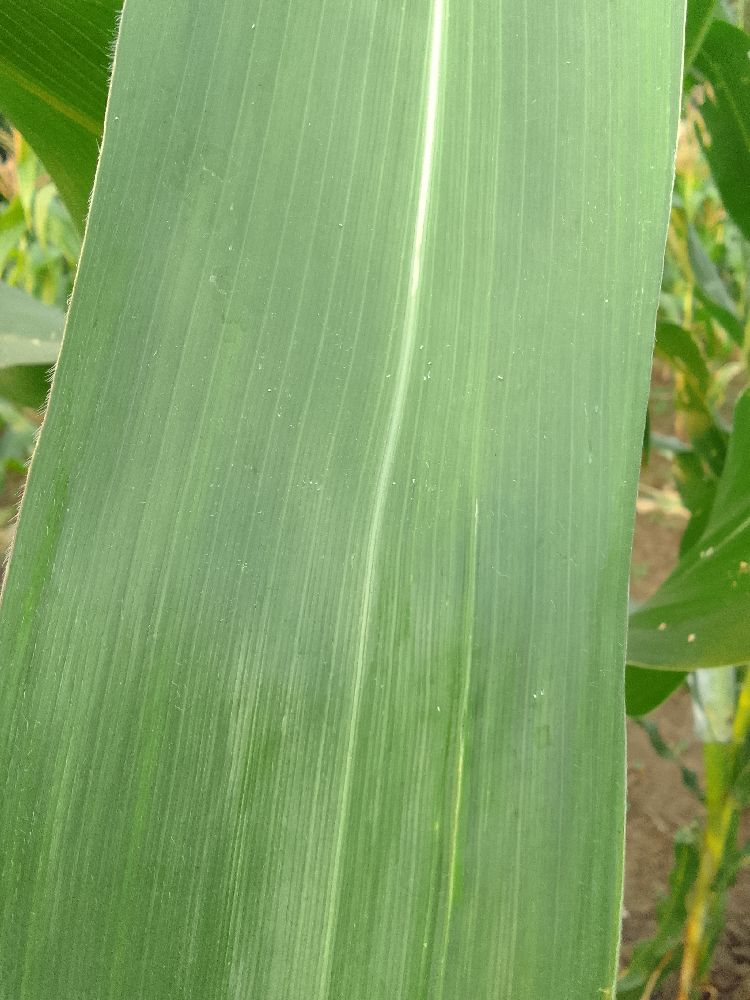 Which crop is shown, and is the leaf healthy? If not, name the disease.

maize, healthy
